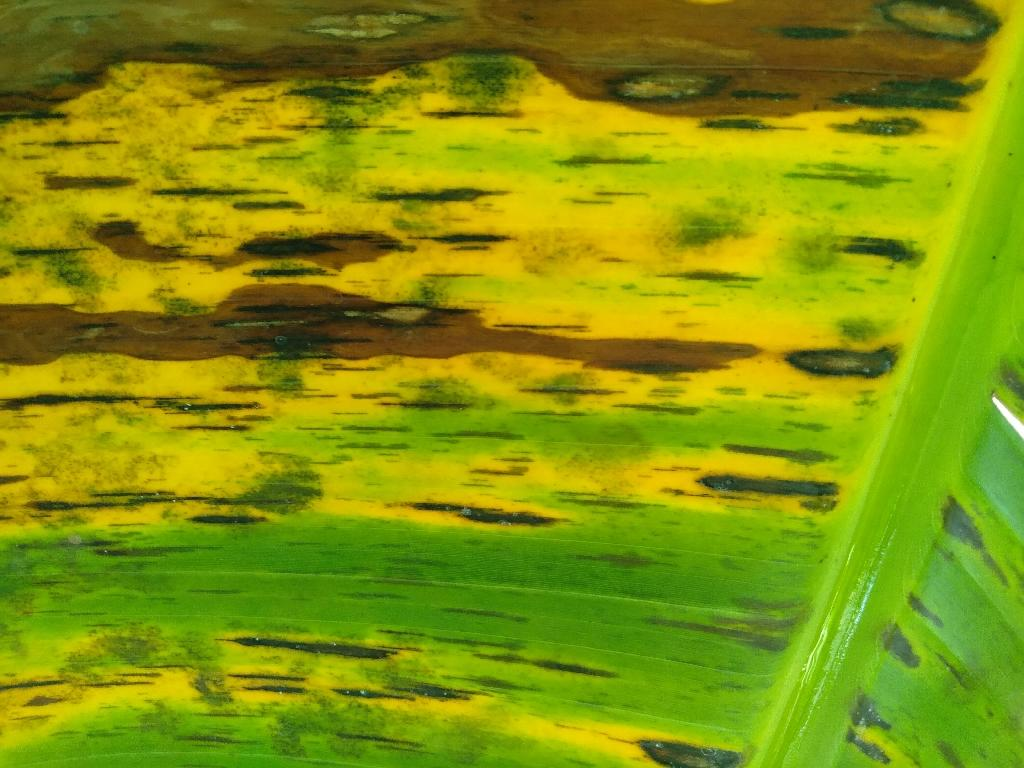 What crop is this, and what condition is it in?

banana, black sigatoka
